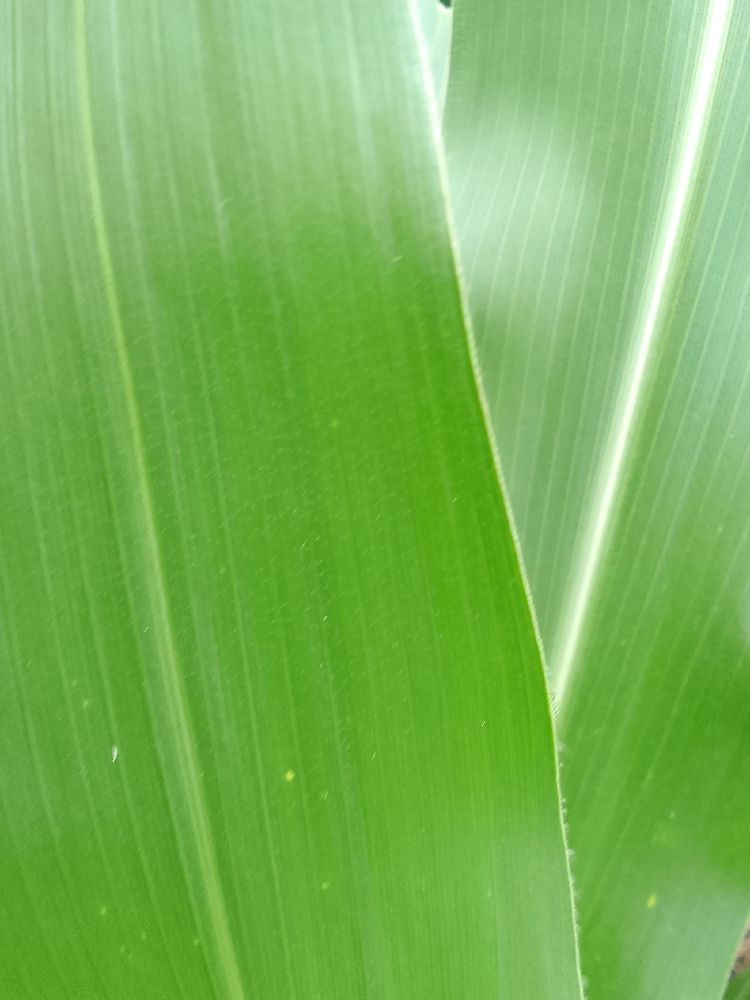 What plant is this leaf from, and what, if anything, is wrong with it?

maize, healthy
